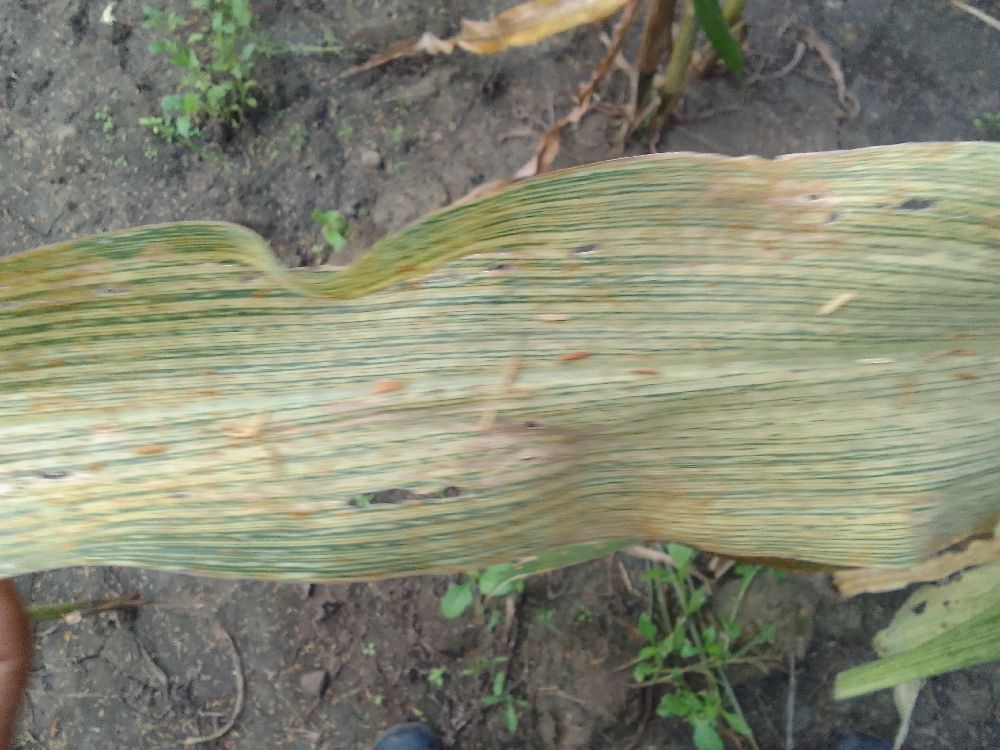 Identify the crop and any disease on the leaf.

maize, maize streak virus
